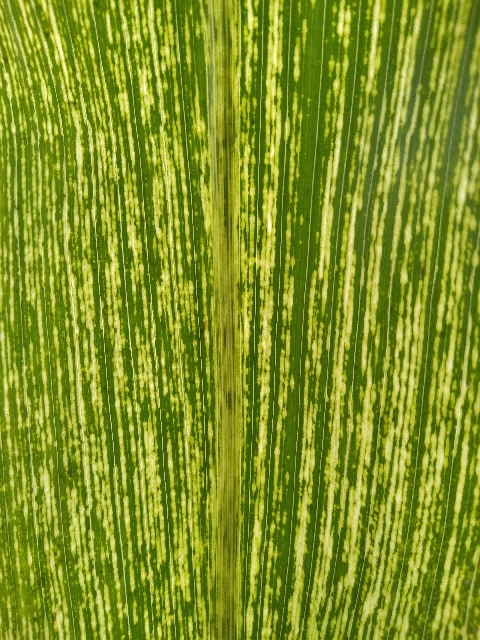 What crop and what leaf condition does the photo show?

maize, maize streak virus
